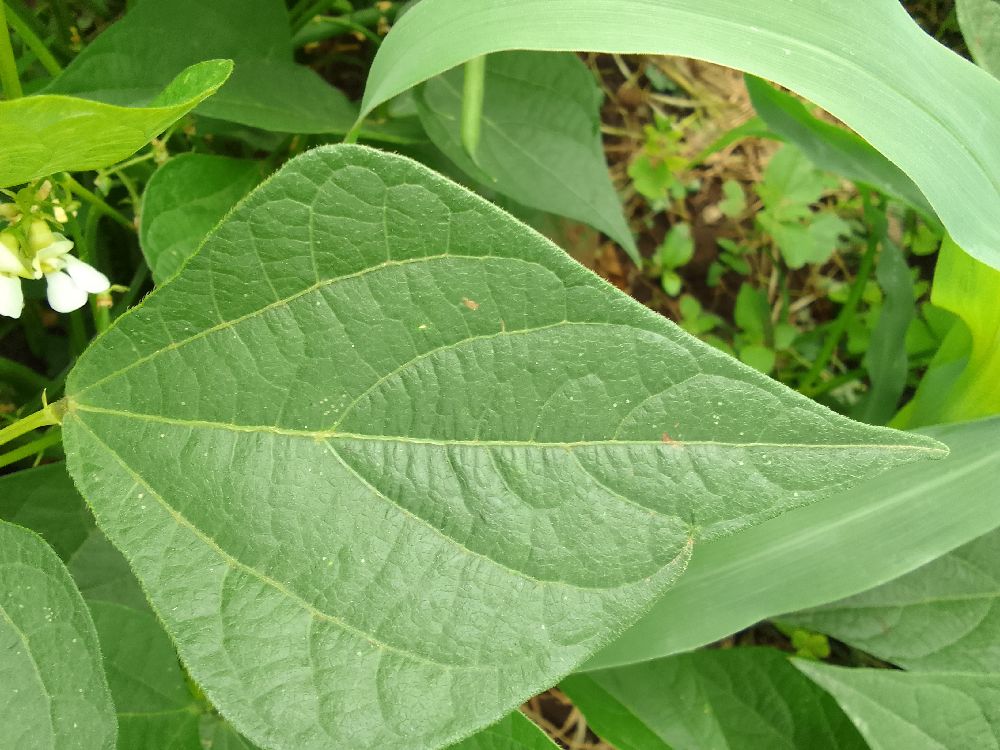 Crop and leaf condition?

common bean, healthy
